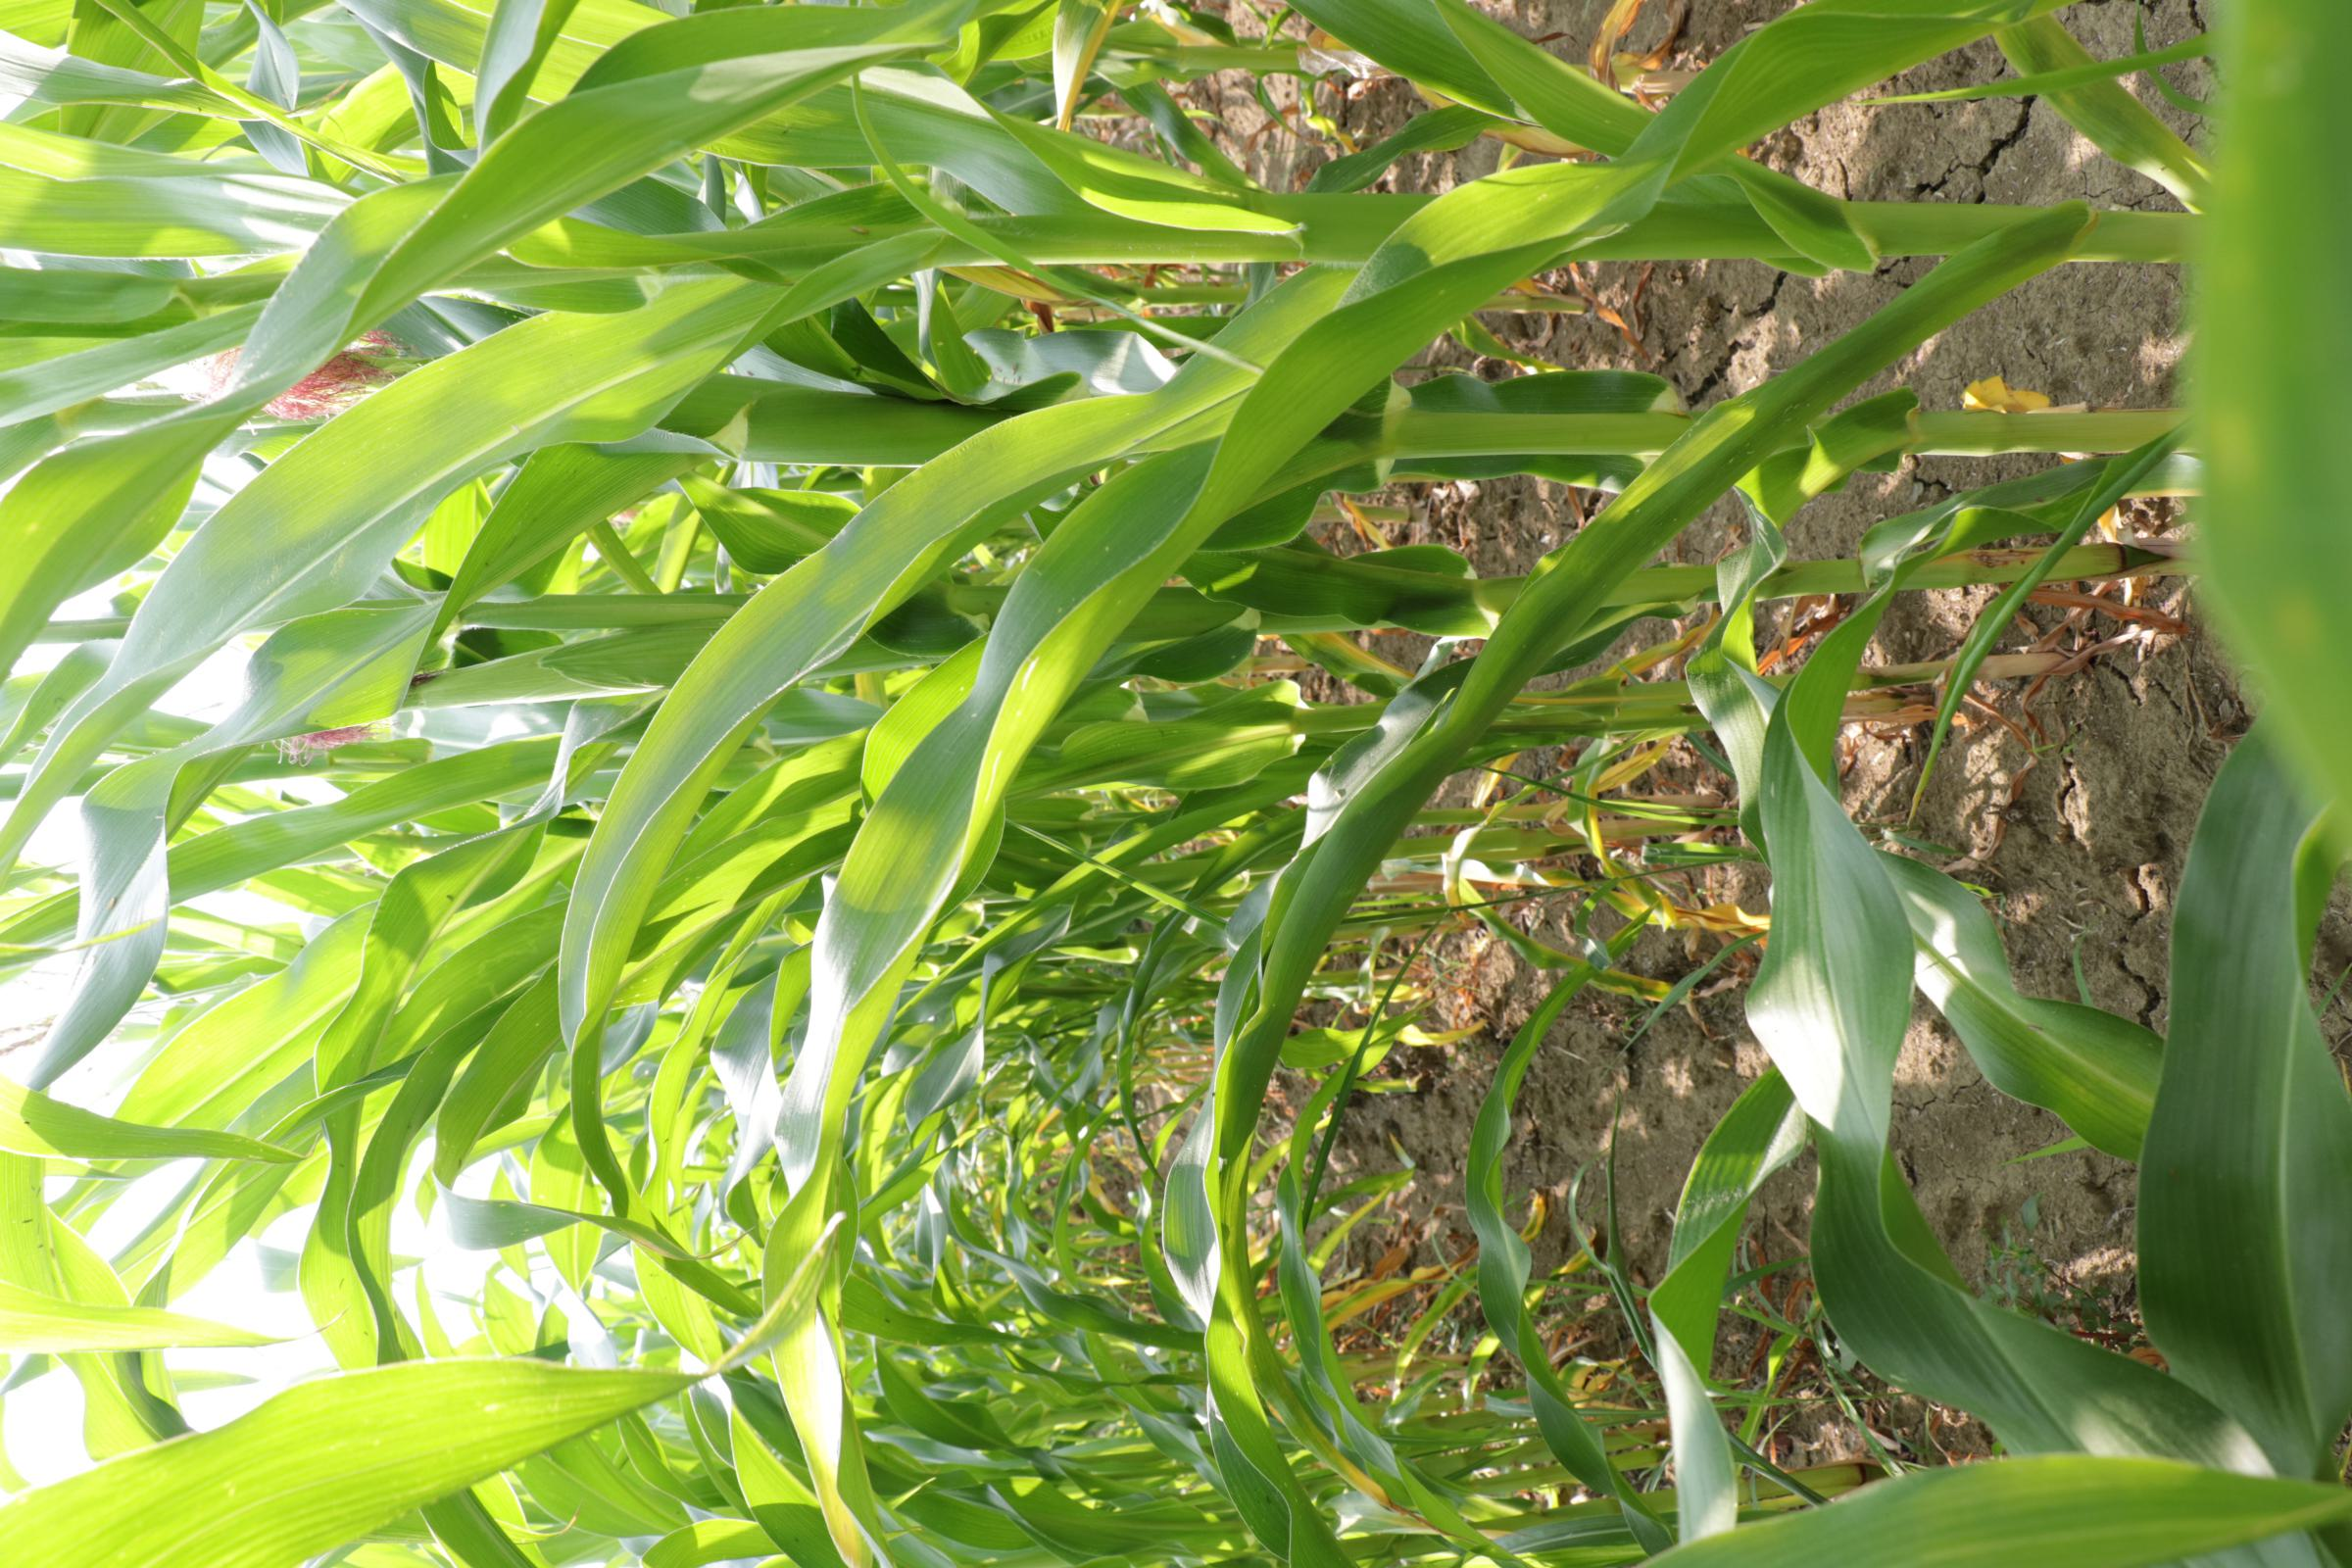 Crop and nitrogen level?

maize, reduced nitrogen fertilisation
